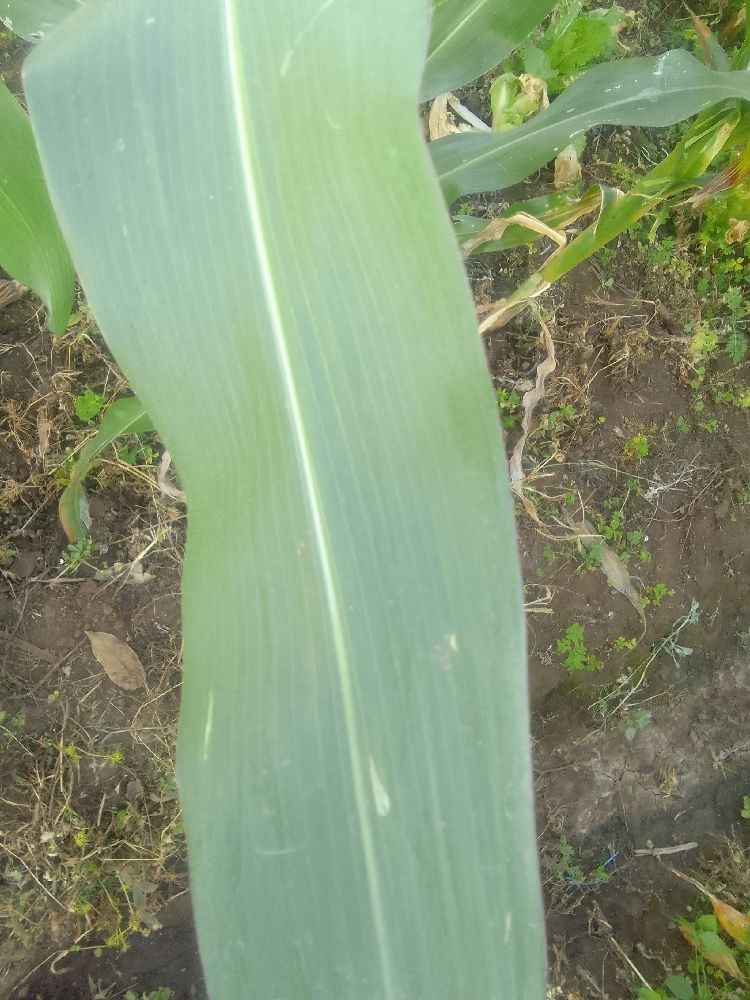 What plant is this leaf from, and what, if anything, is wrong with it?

maize, healthy
